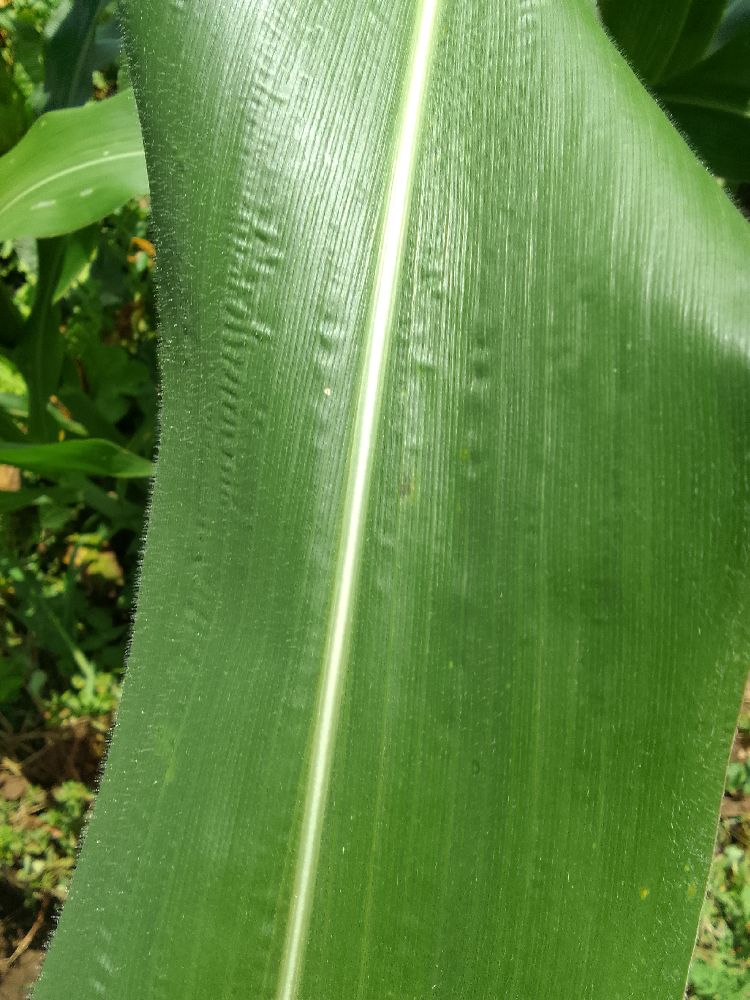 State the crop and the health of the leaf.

maize, healthy
